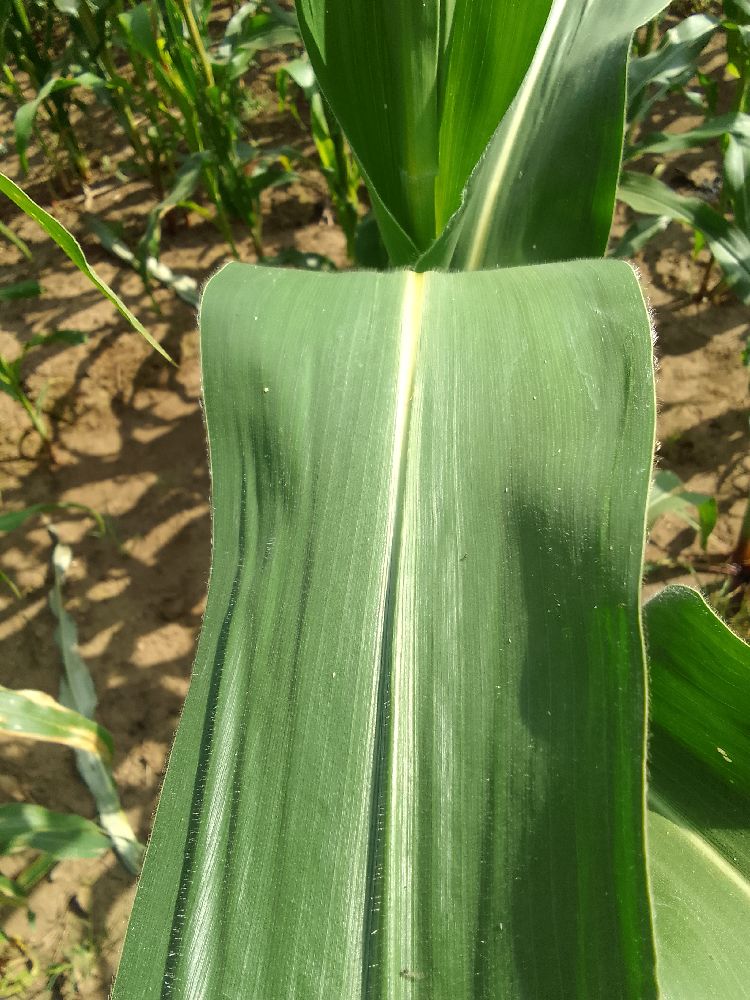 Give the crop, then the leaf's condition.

maize, healthy
